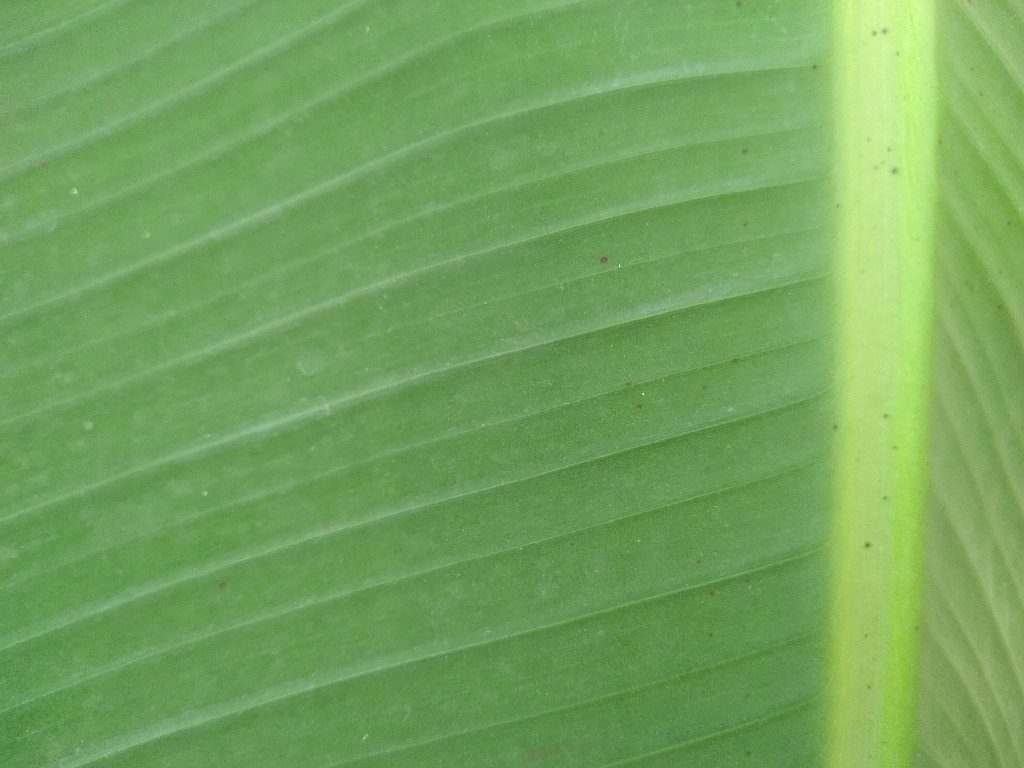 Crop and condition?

banana, healthy
